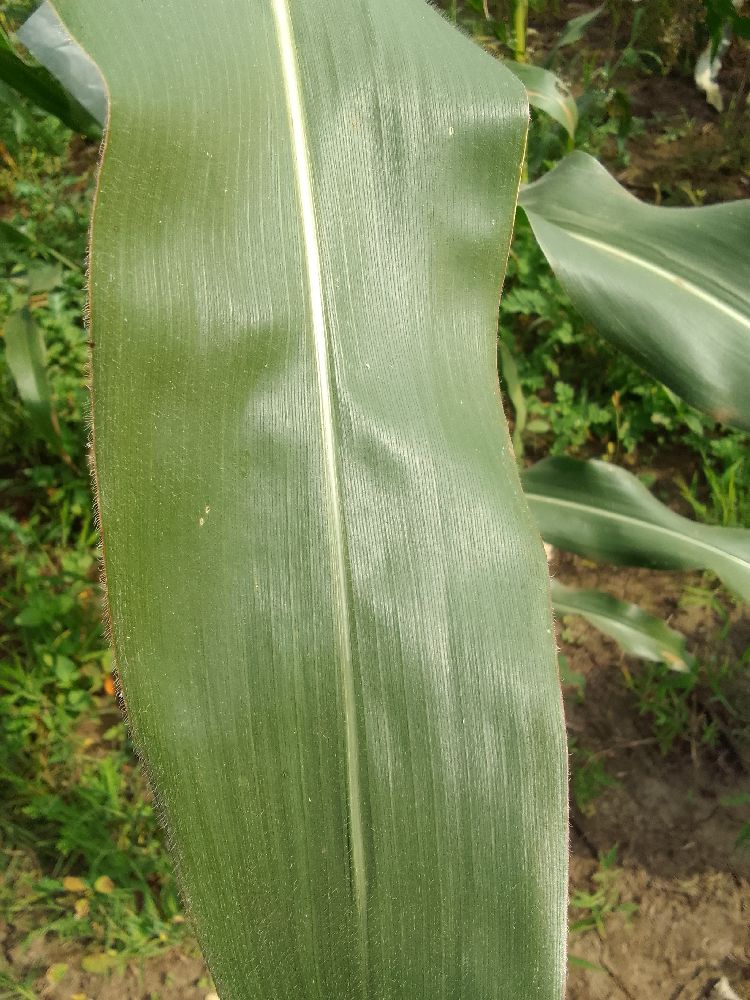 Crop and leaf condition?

maize, healthy
